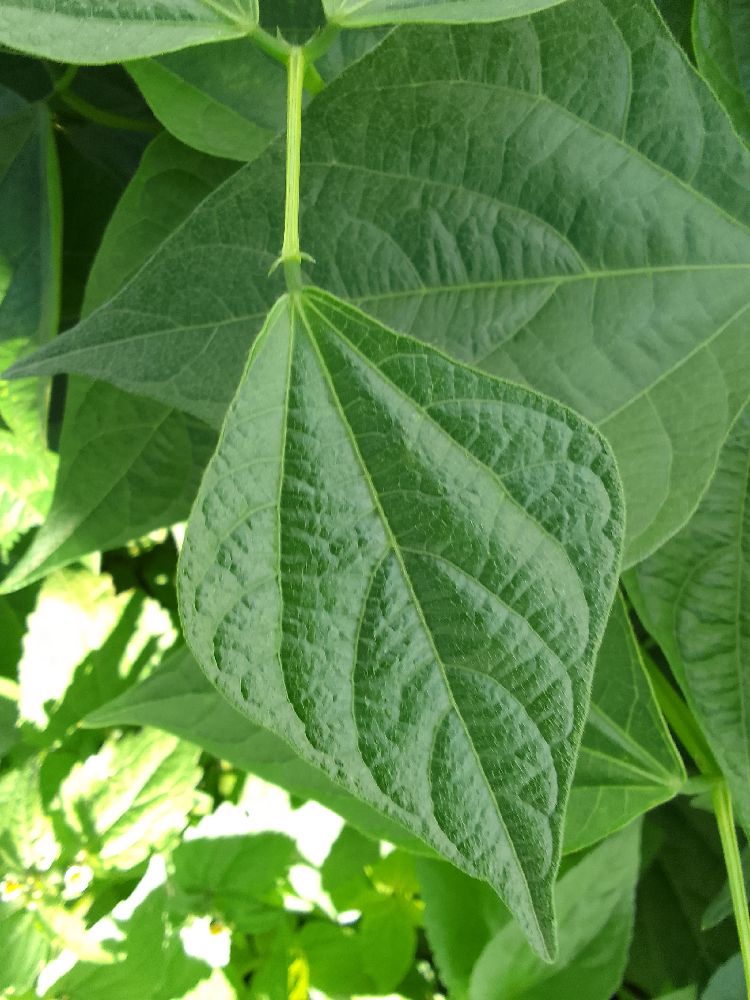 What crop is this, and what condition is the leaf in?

common bean, healthy
